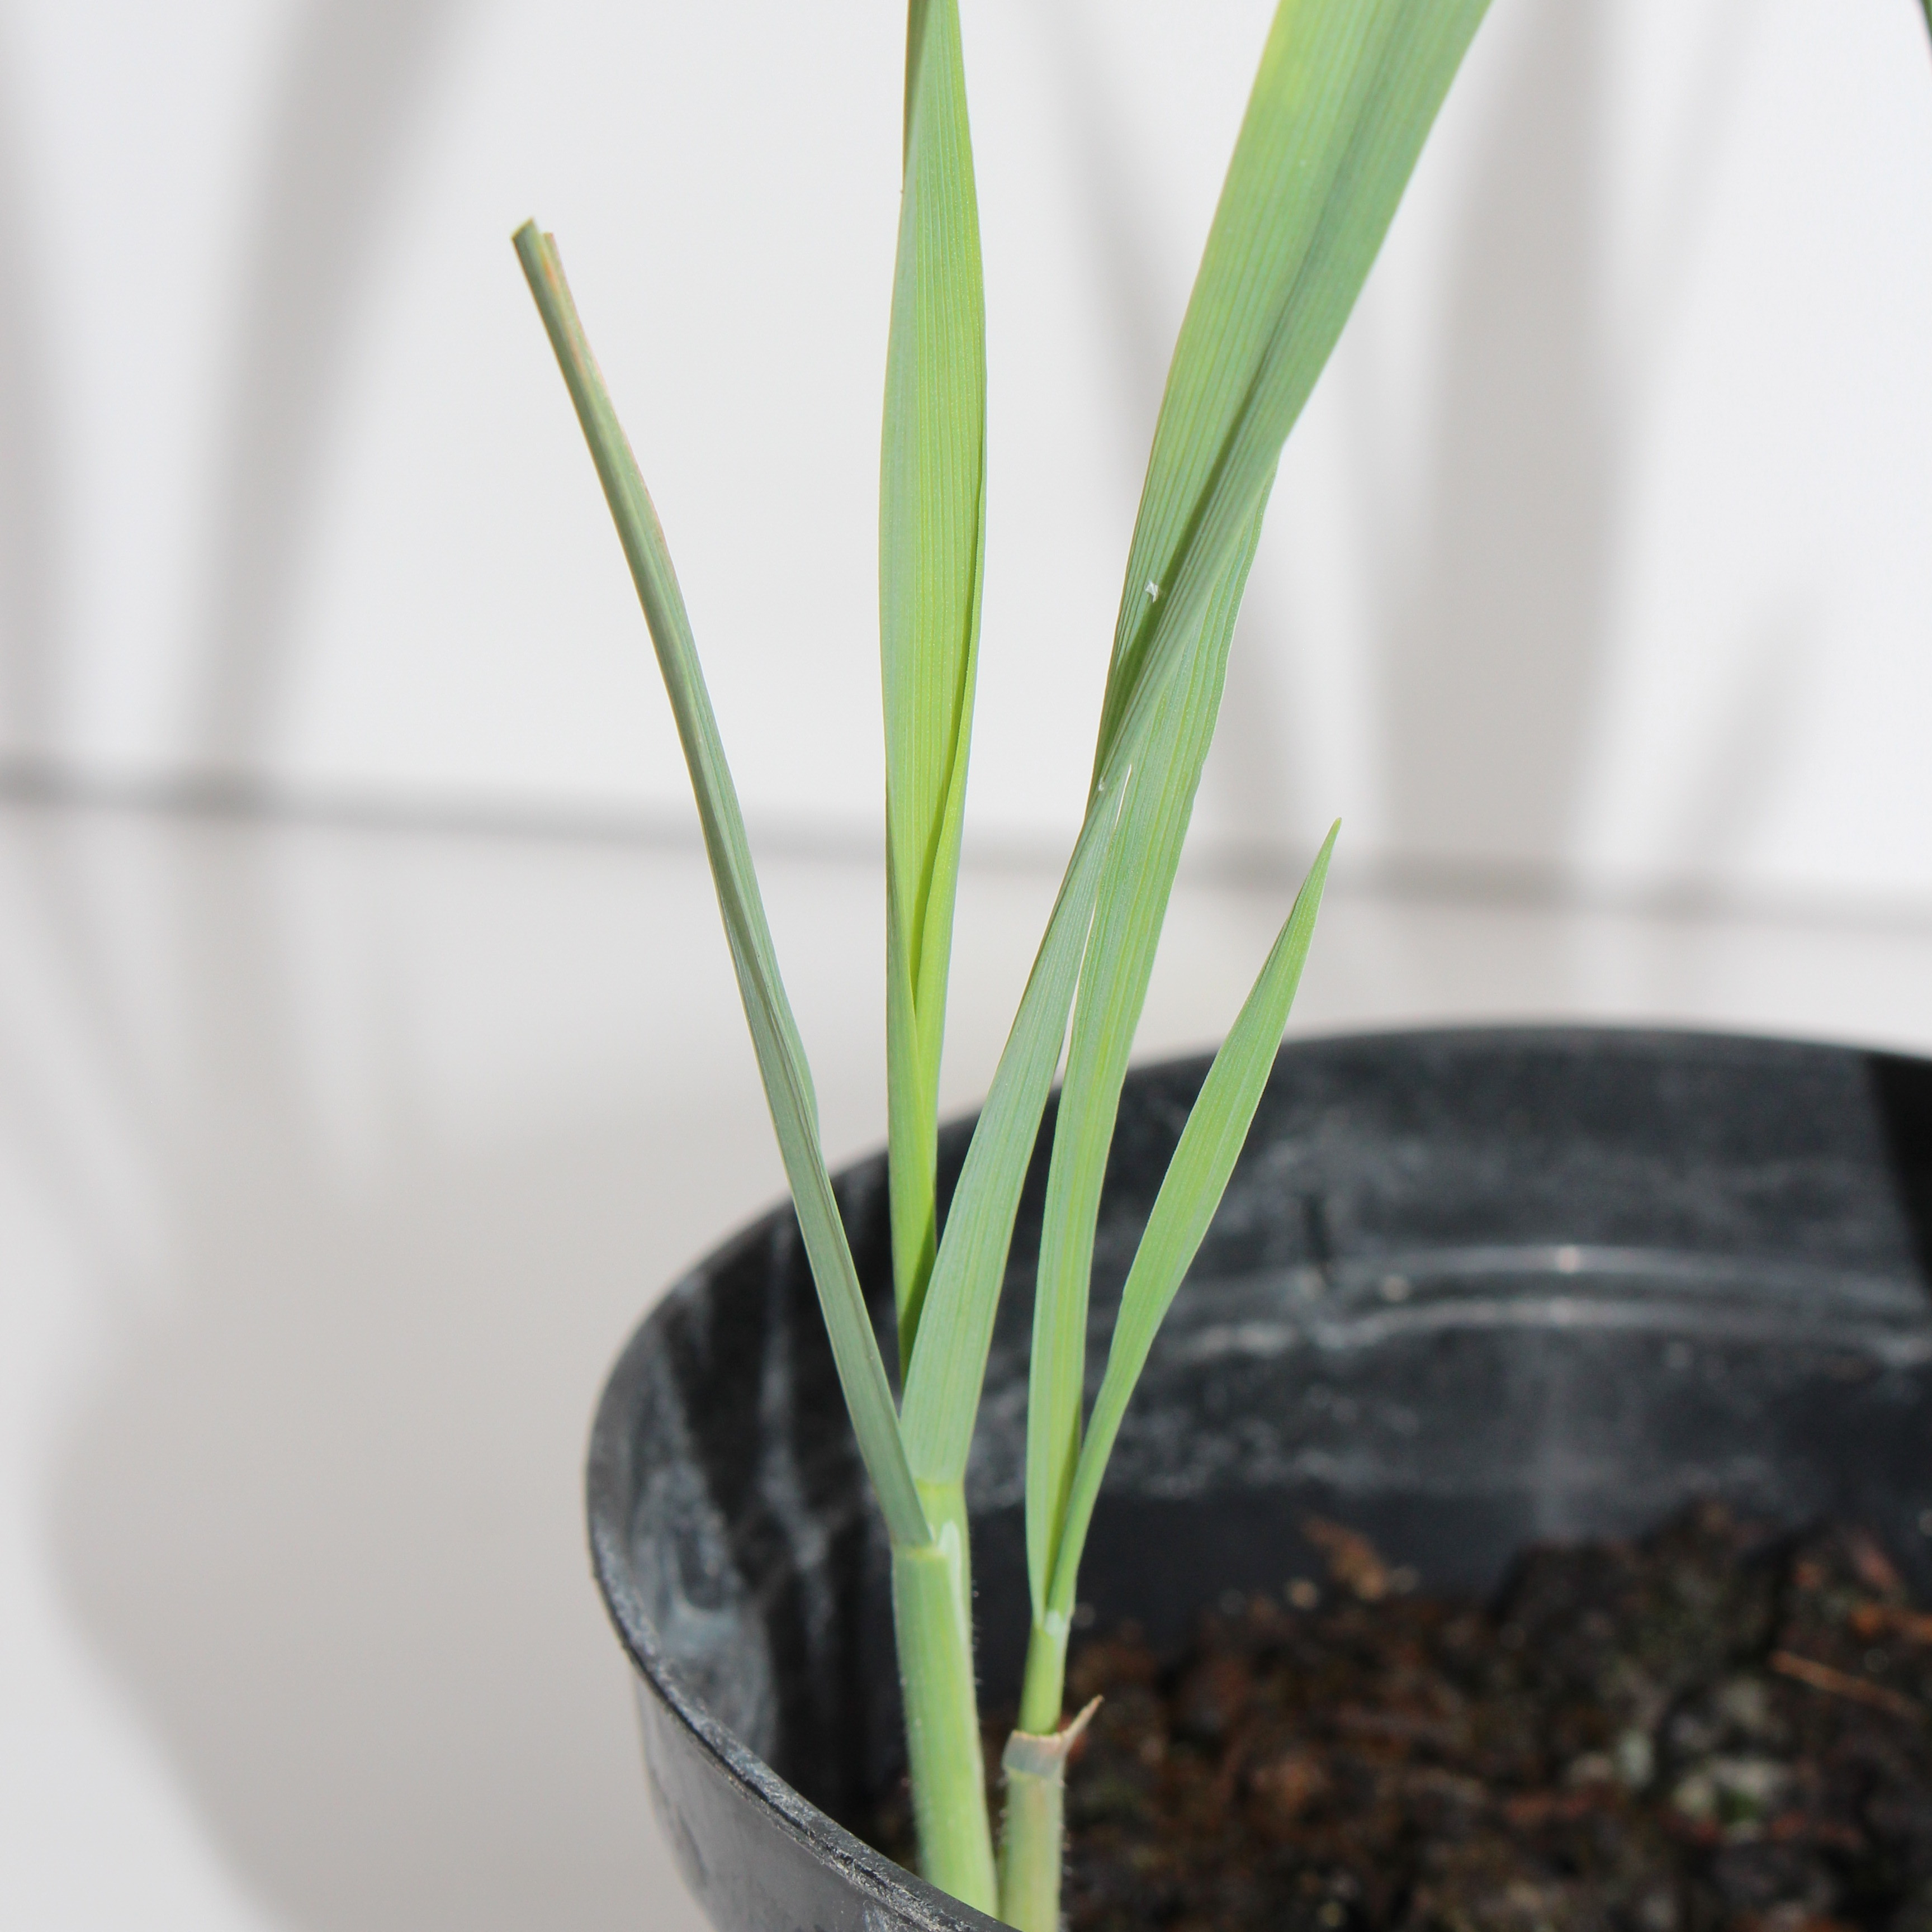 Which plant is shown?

Avena sterilis
